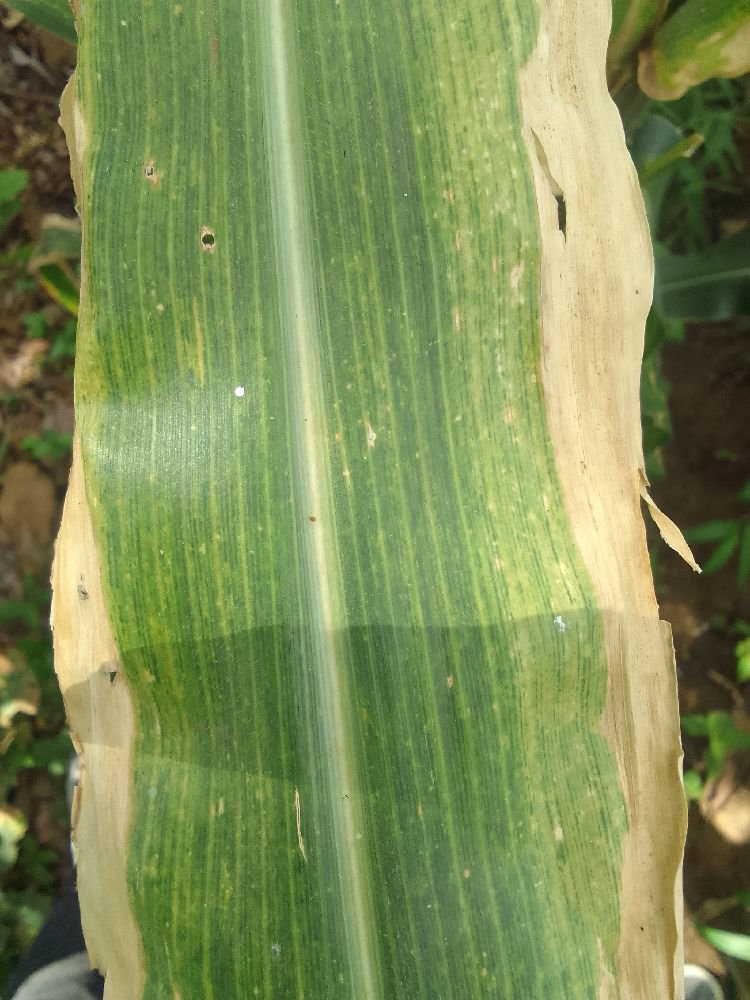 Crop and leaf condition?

maize, maize lethal necrosis
